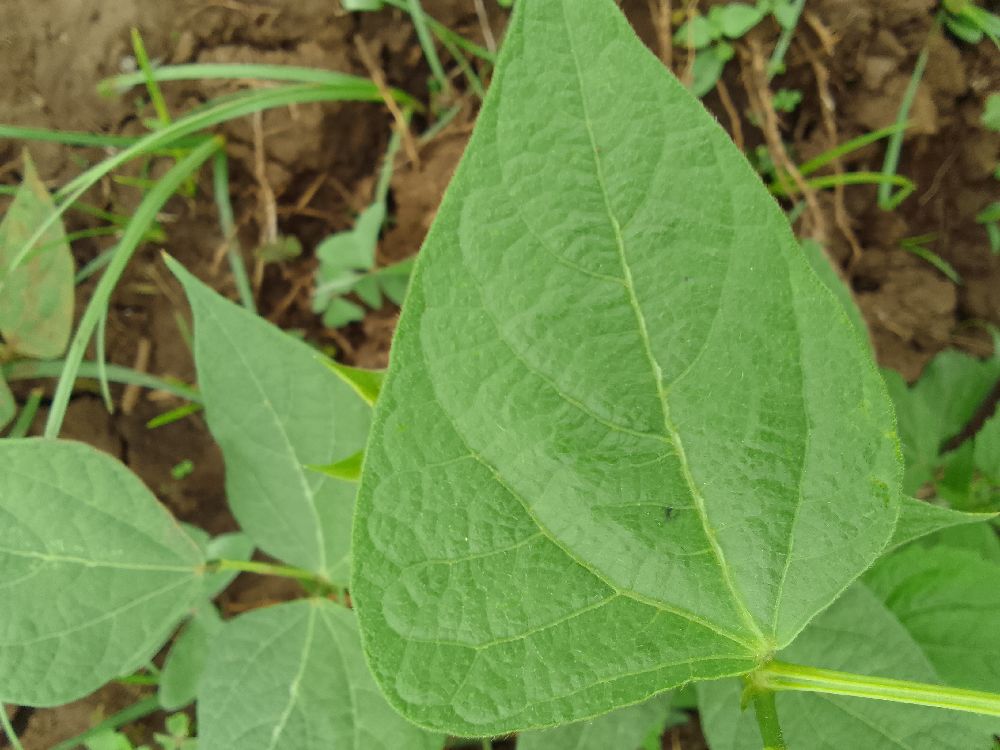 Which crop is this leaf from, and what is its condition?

common bean, healthy
